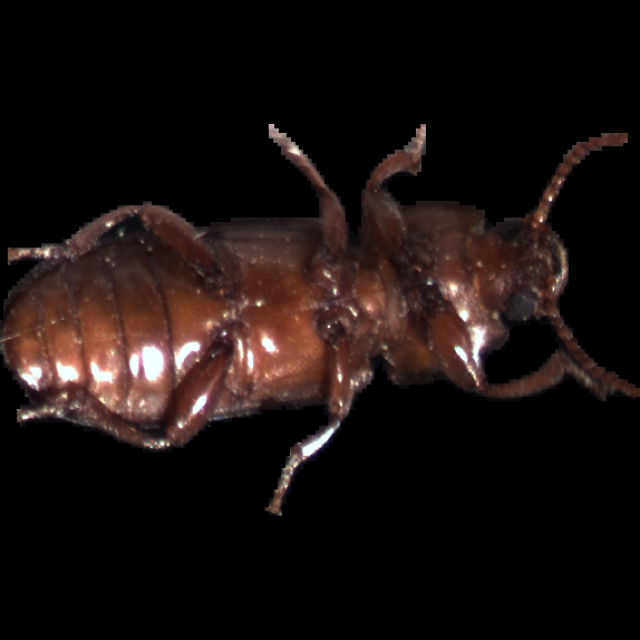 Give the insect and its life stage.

mealworm beetle
